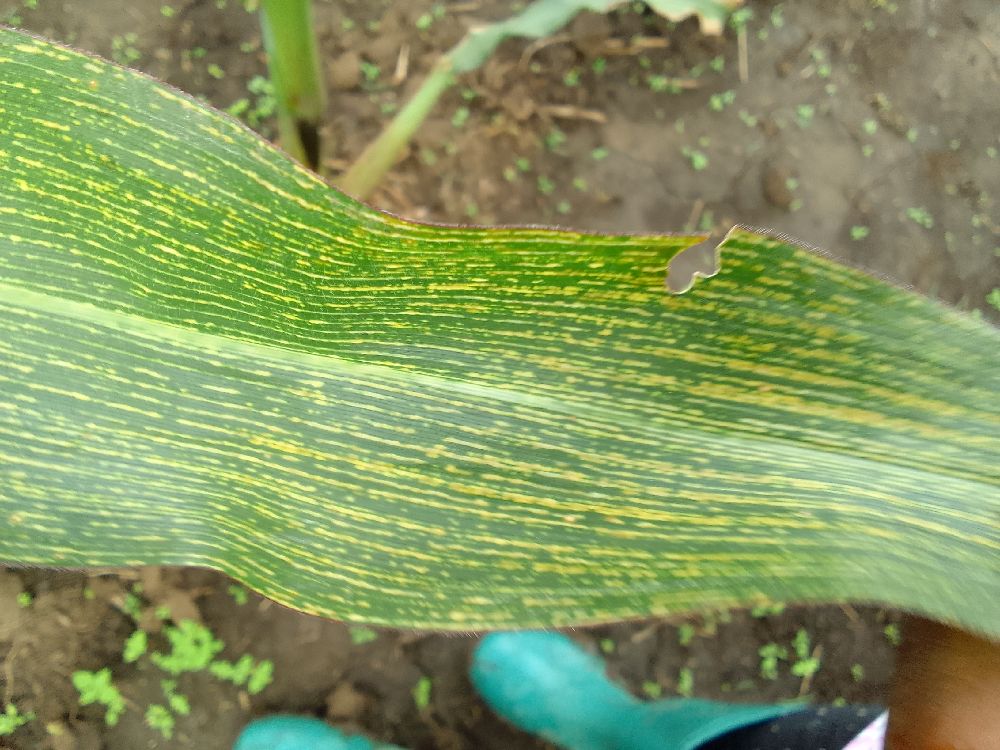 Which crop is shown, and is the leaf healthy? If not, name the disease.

maize, maize streak virus
